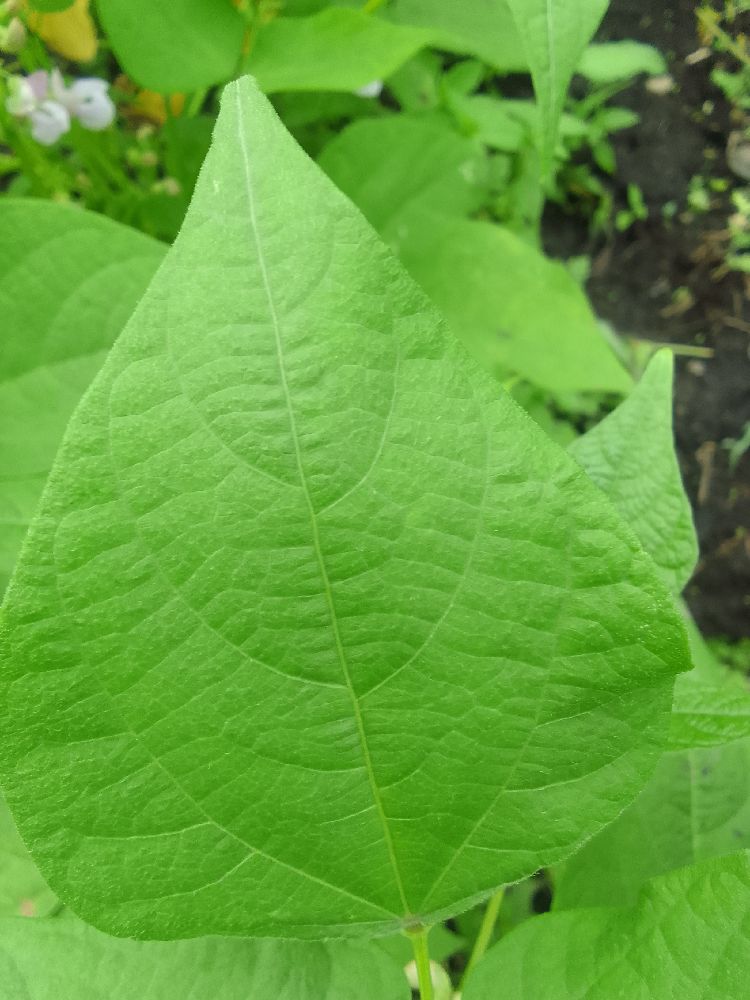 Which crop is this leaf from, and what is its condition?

common bean, healthy
